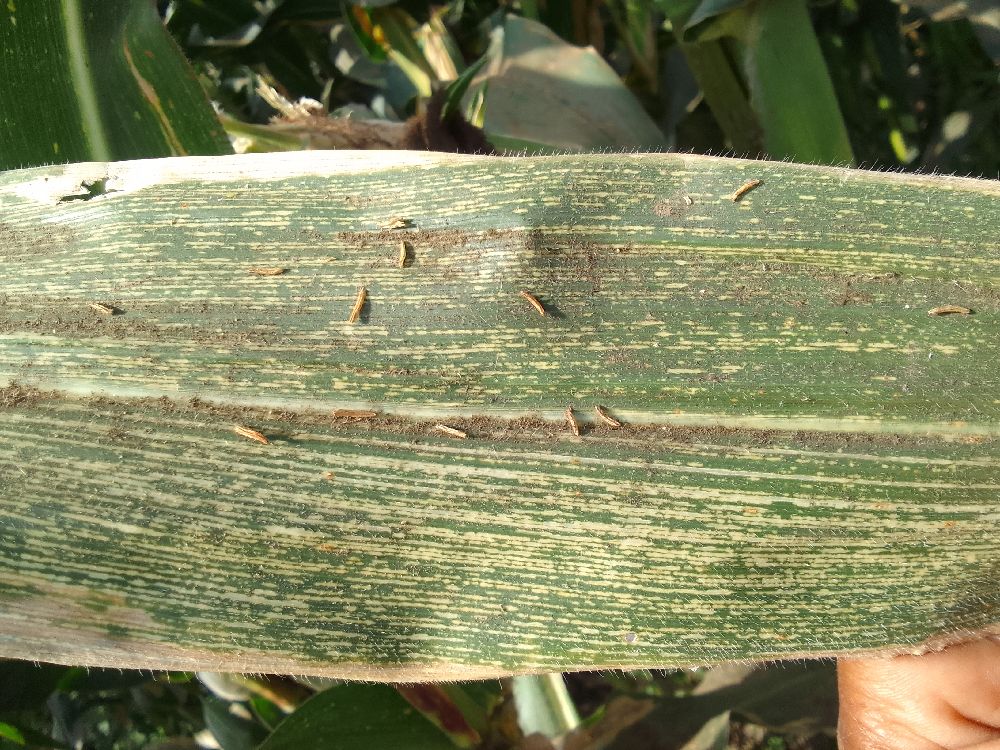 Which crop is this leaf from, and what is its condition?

maize, maize streak virus
